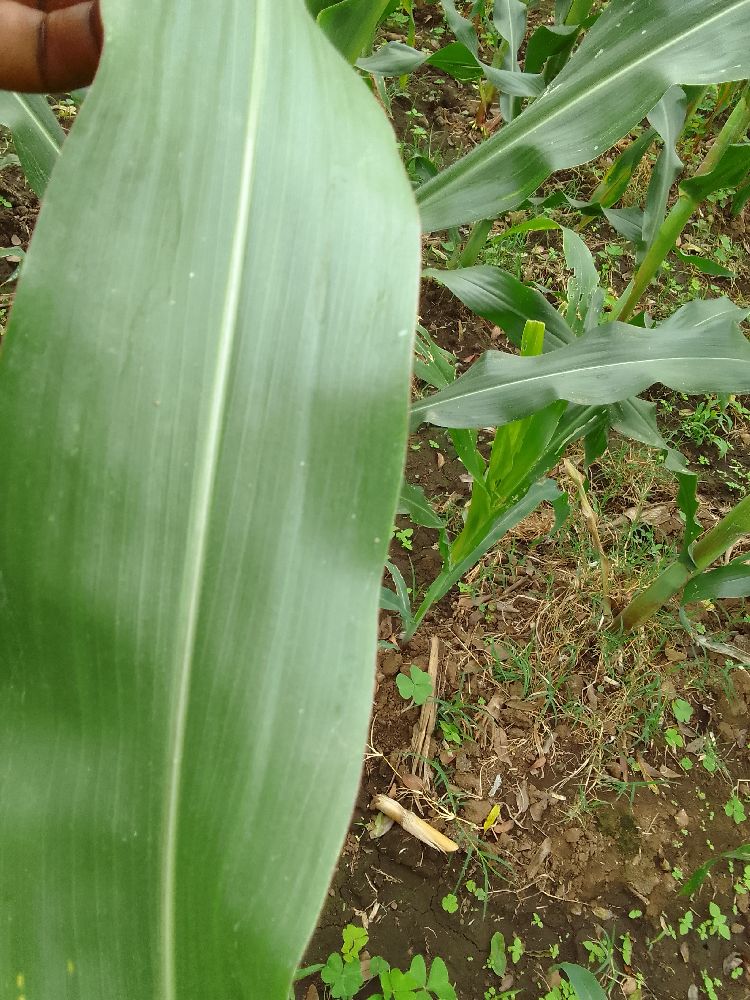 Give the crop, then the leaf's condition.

maize, healthy
